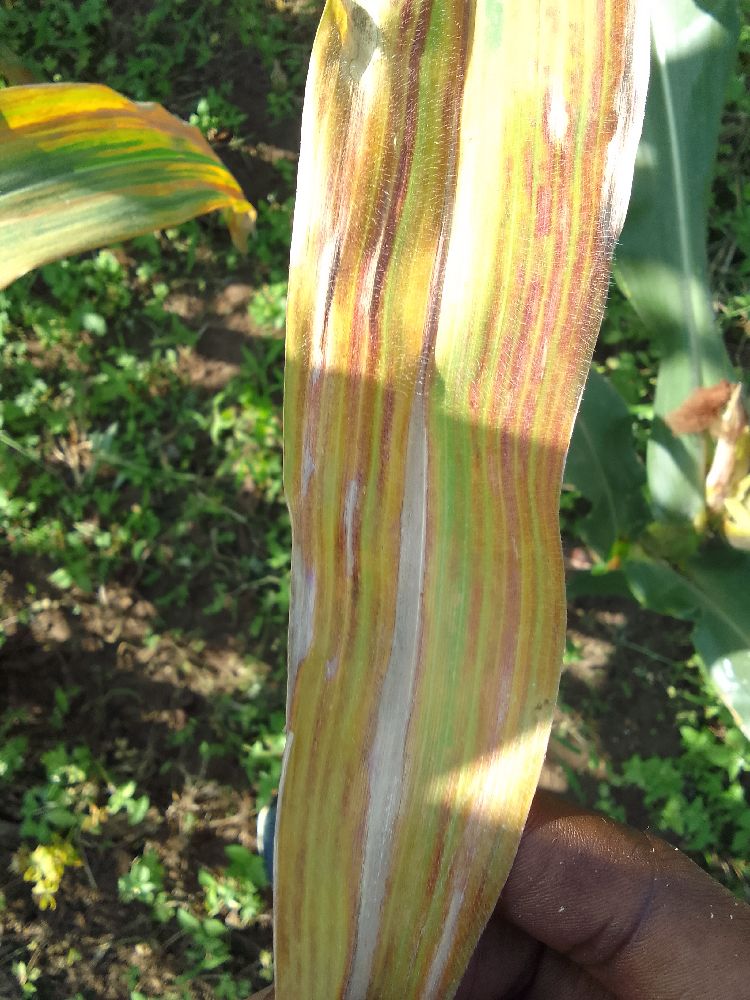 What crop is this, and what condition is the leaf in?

maize, maize lethal necrosis
